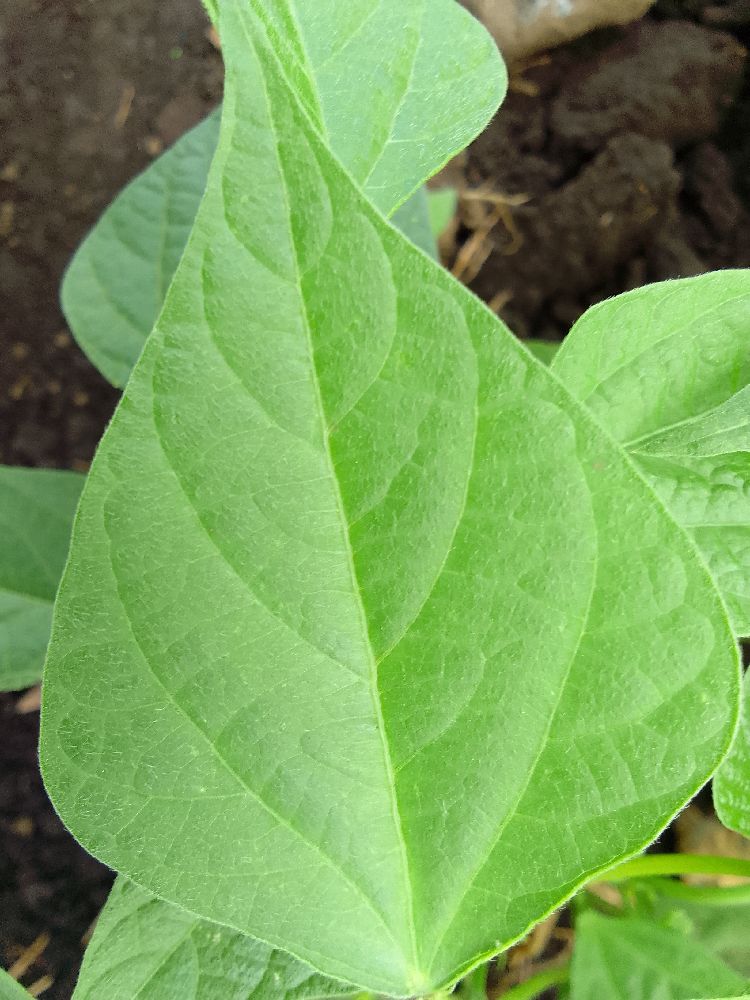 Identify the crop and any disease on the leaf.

common bean, healthy
